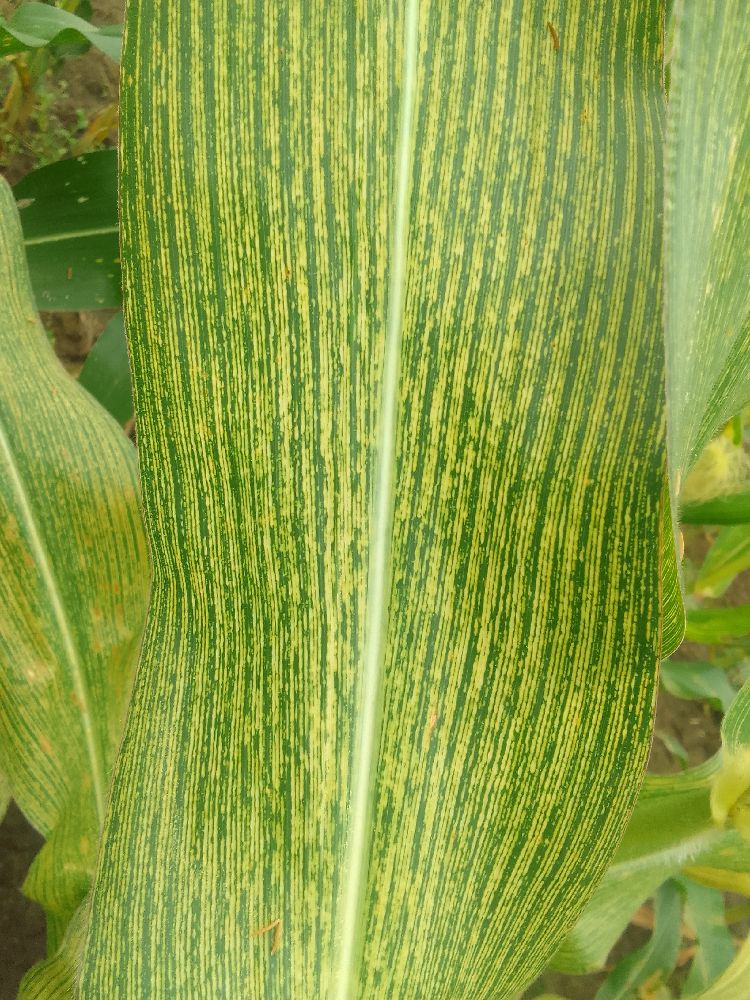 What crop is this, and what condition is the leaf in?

maize, maize streak virus
